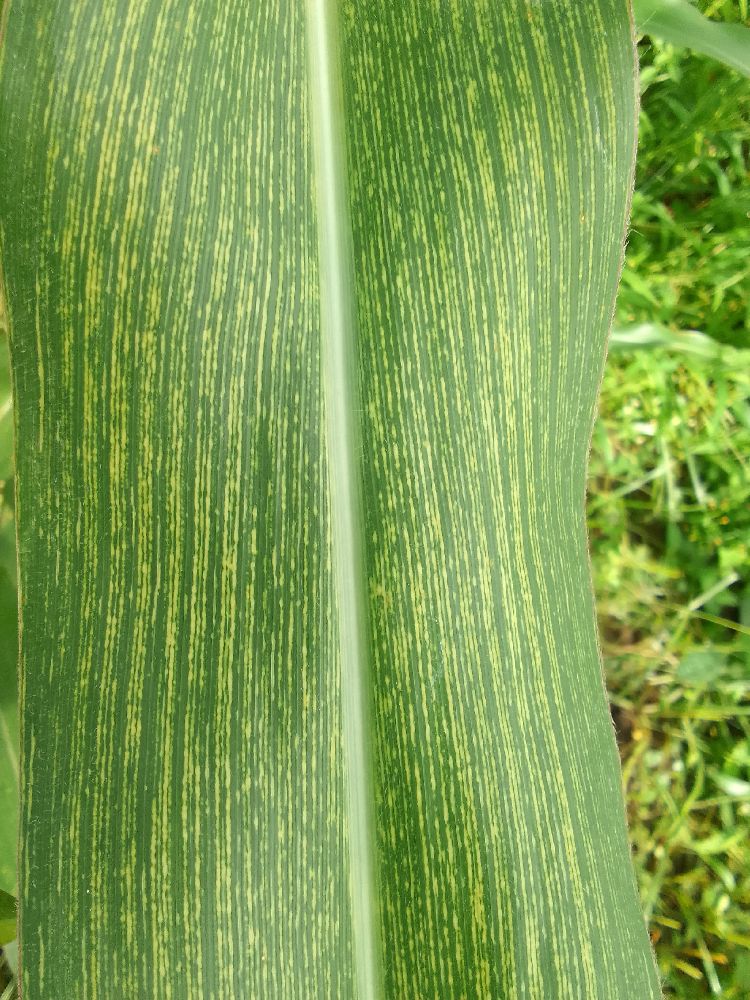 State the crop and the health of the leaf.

maize, maize streak virus
